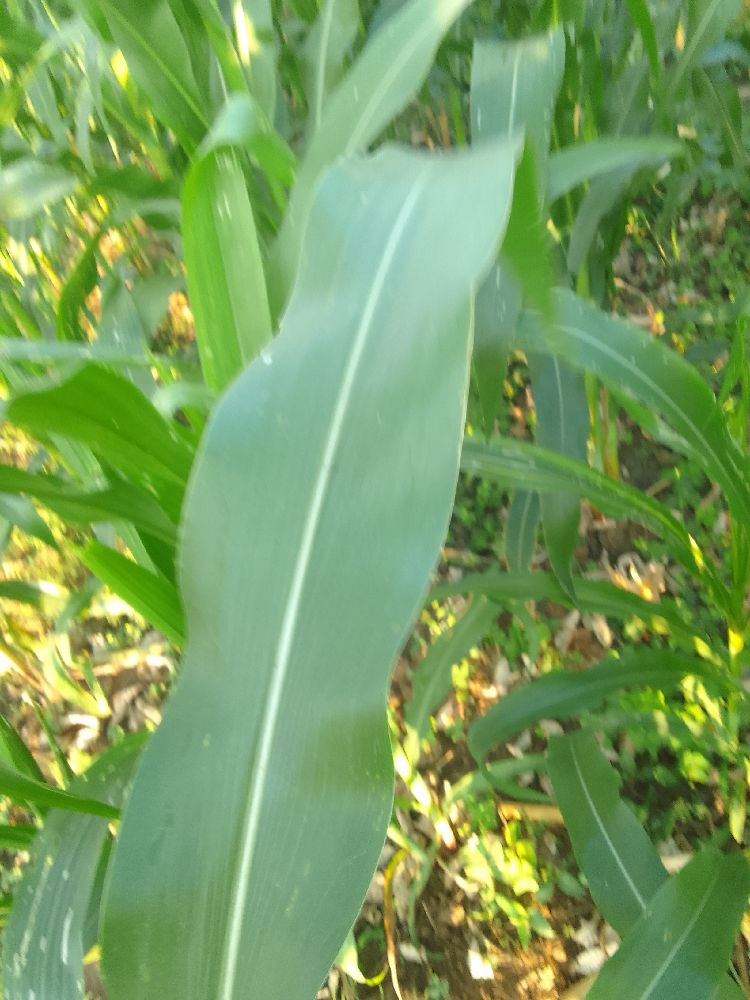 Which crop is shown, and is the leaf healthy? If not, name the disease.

maize, healthy
